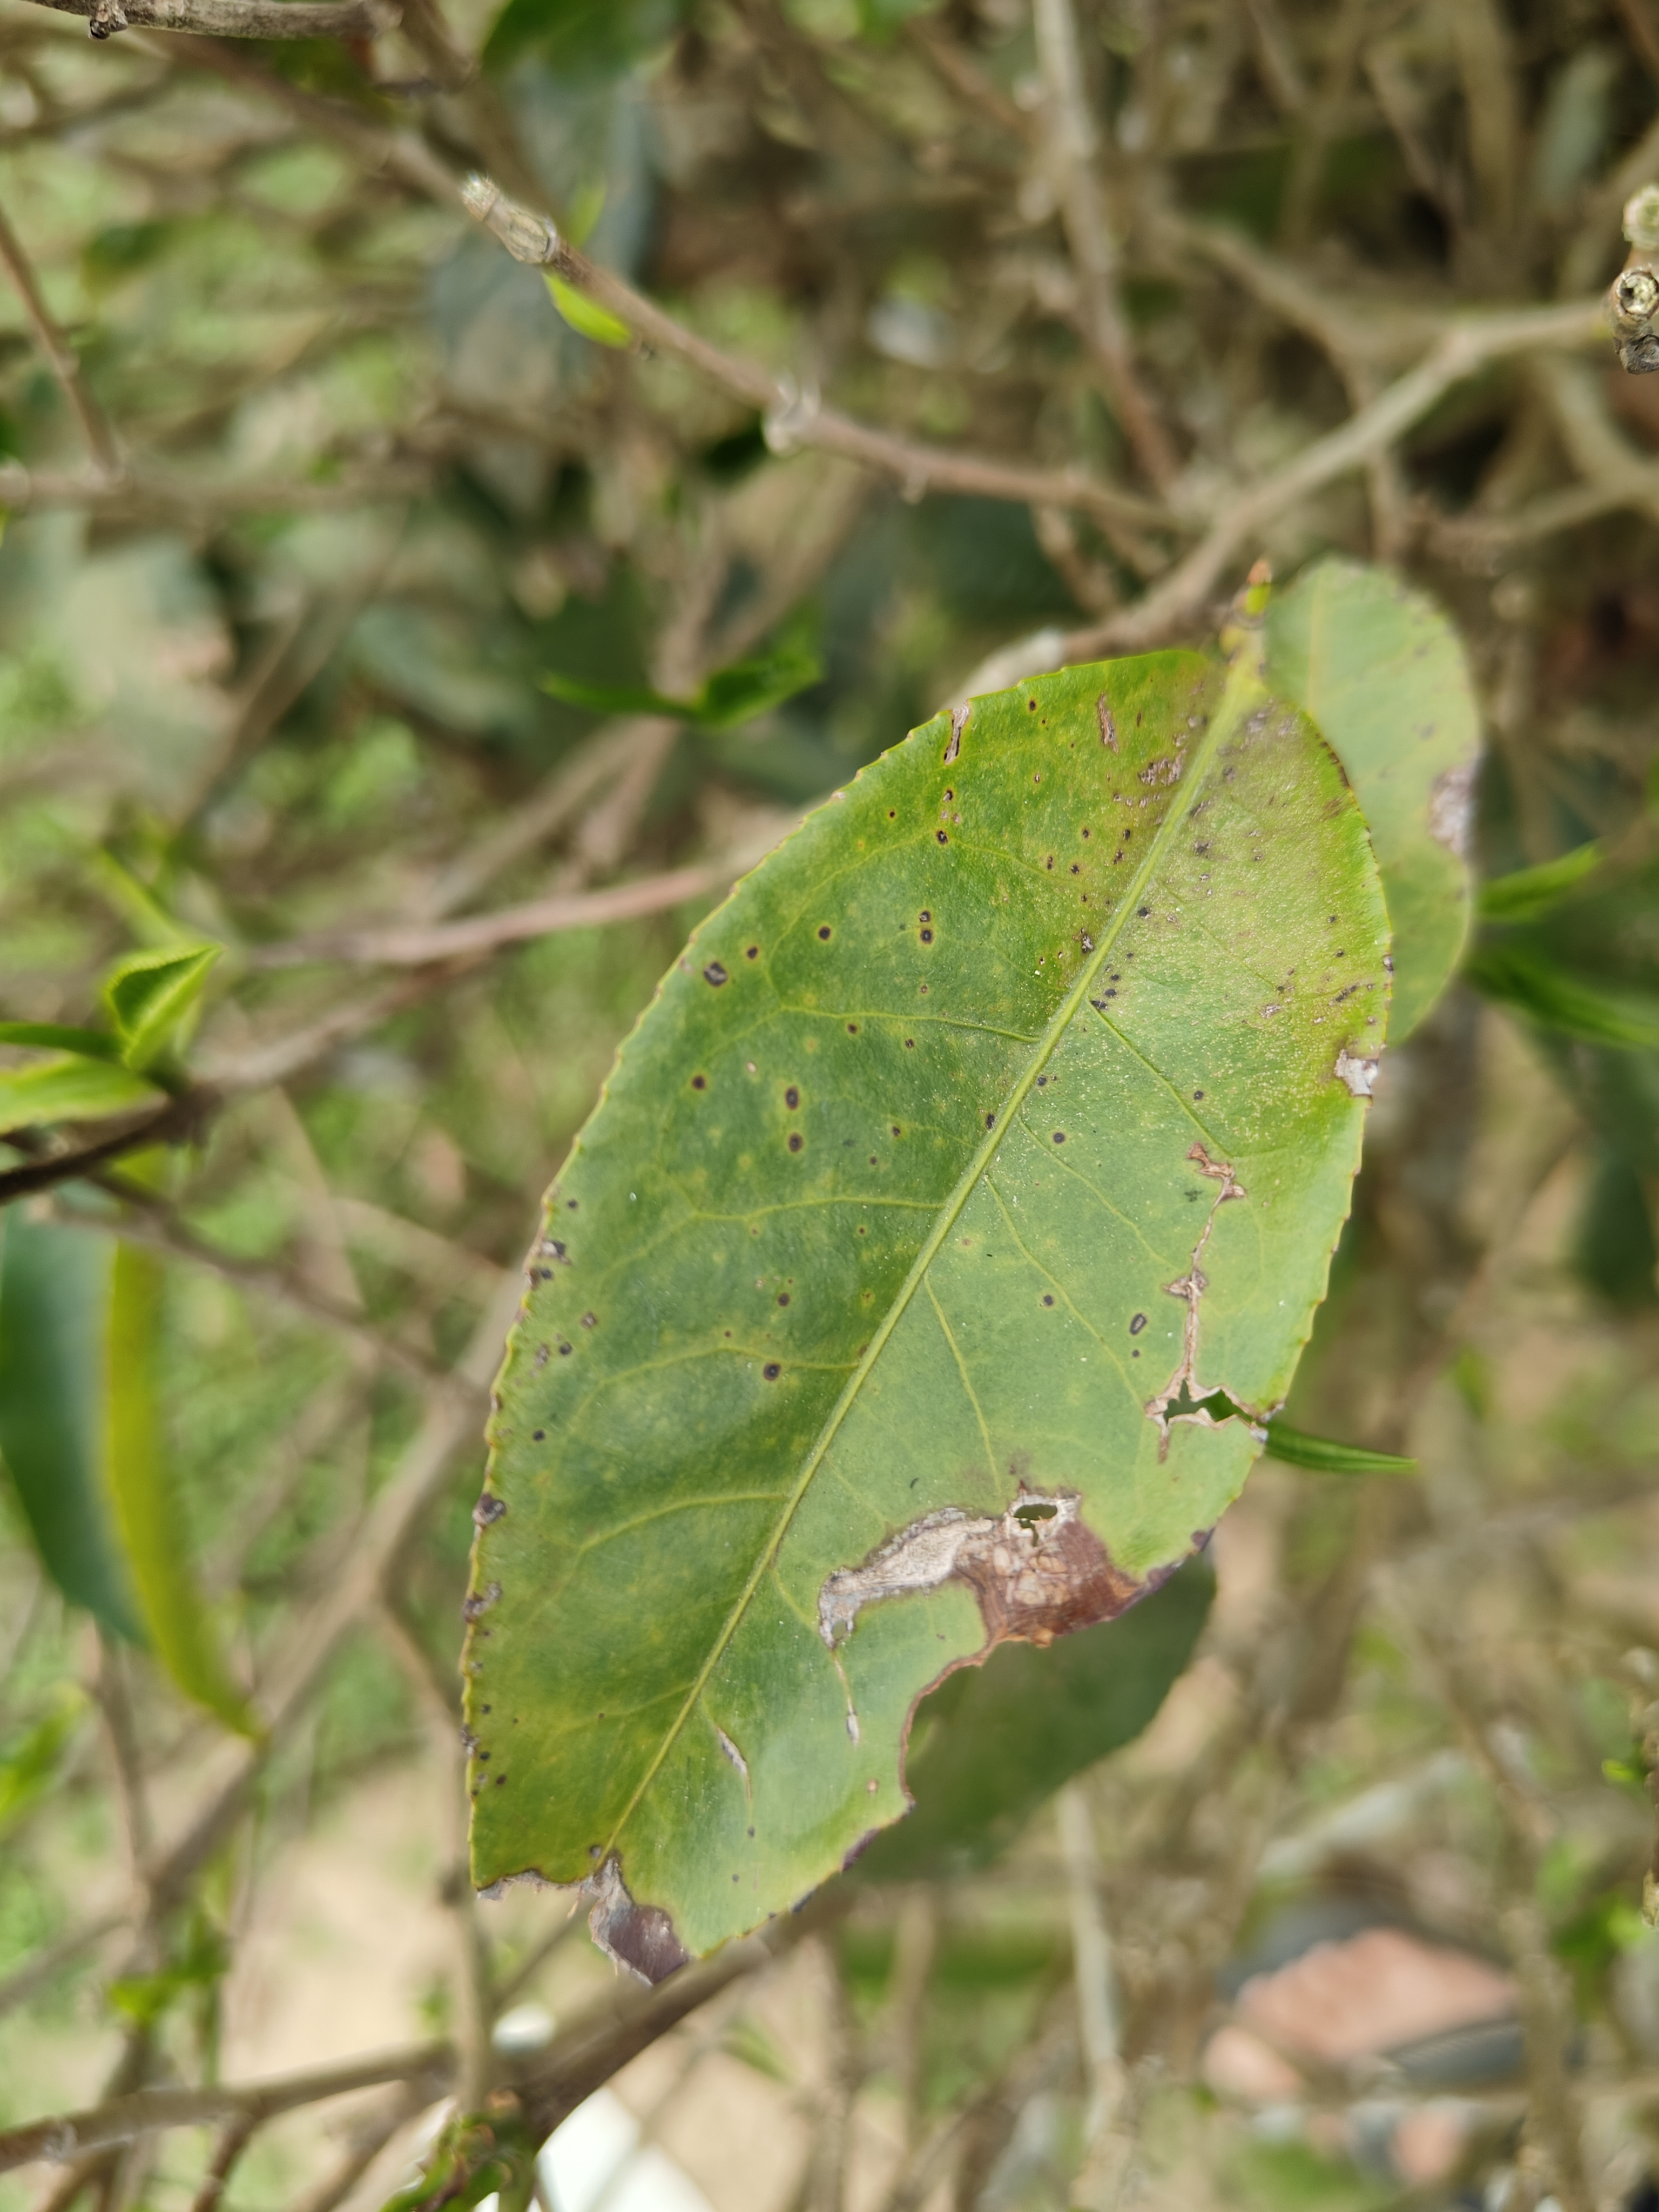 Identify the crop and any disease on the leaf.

tea, blight
